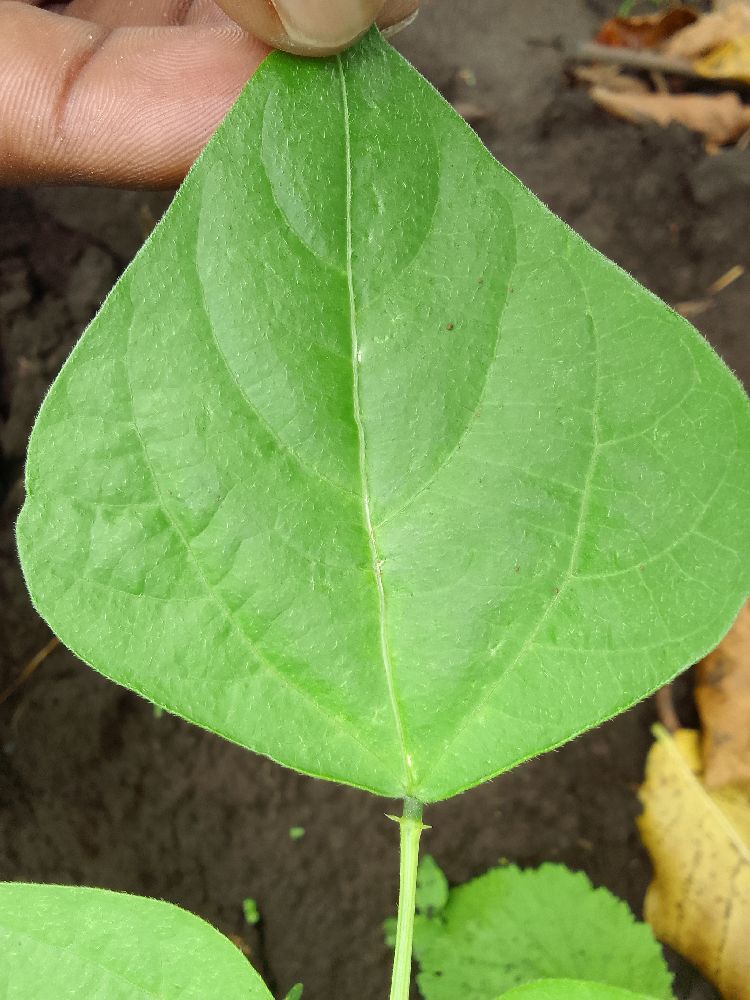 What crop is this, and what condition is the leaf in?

common bean, healthy
